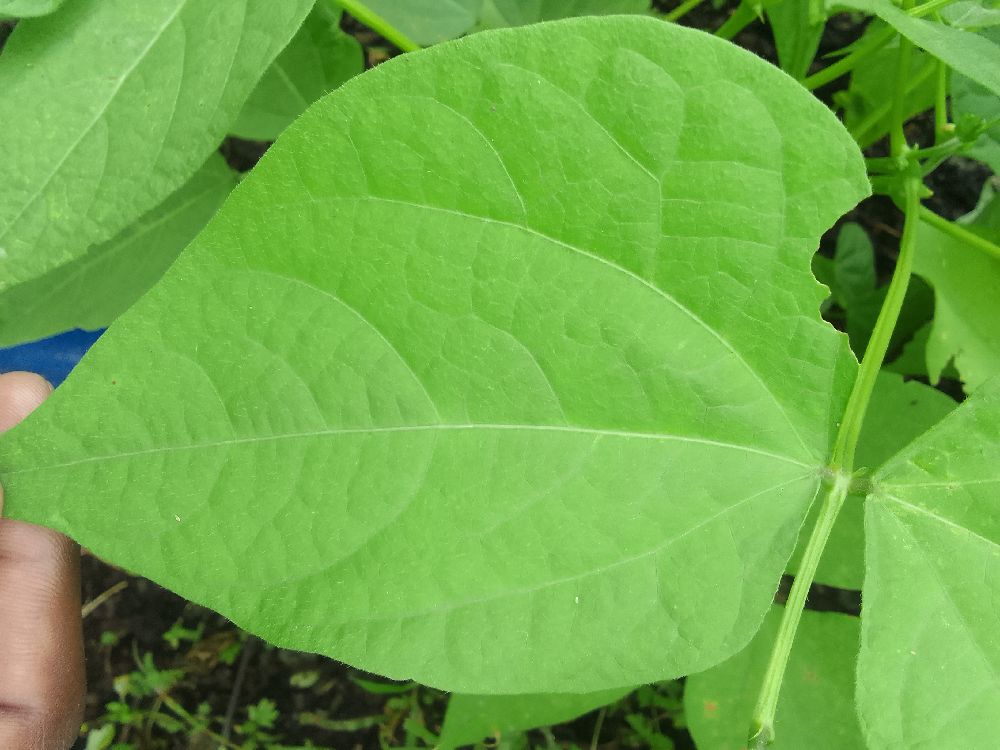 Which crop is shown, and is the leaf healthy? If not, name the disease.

common bean, healthy
